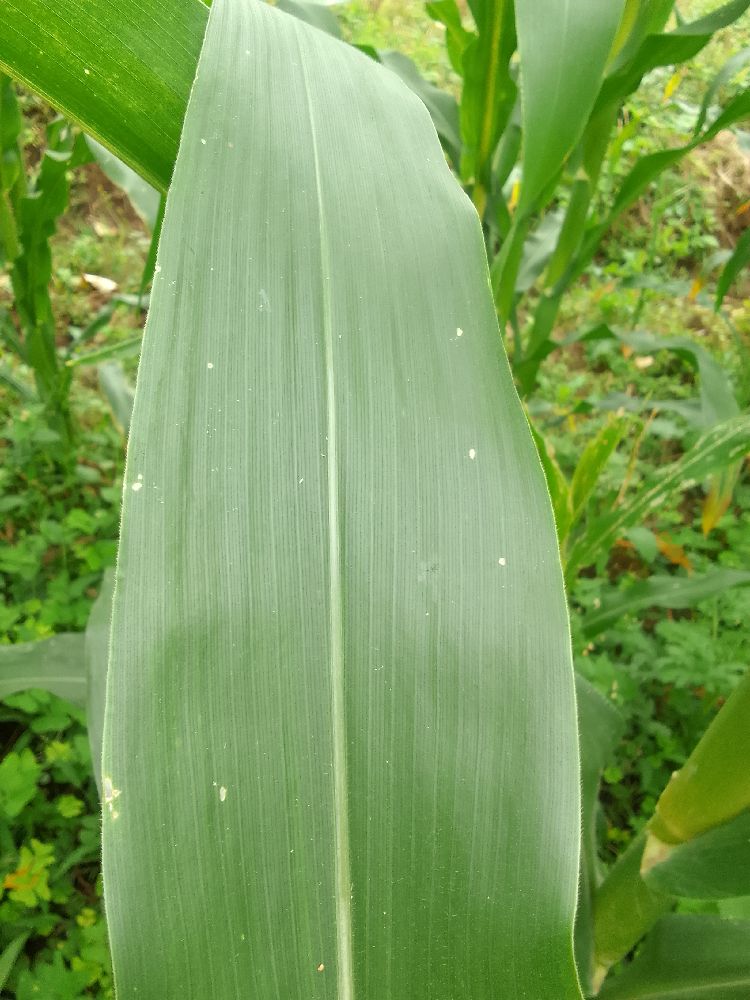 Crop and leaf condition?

maize, healthy
